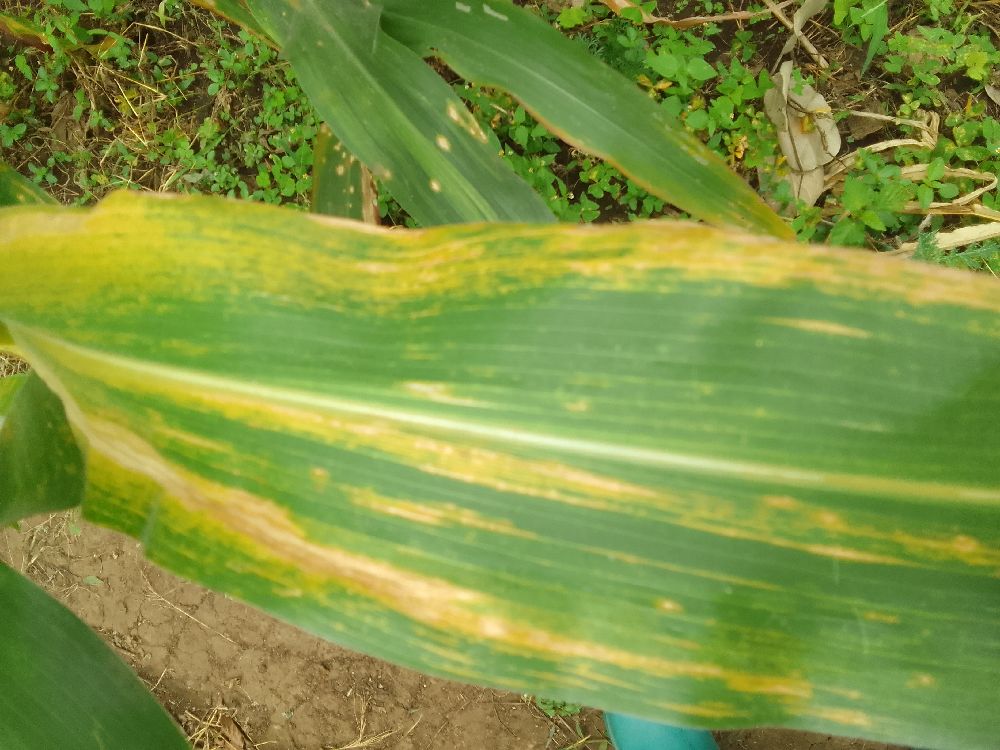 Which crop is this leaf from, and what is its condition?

maize, maize lethal necrosis
